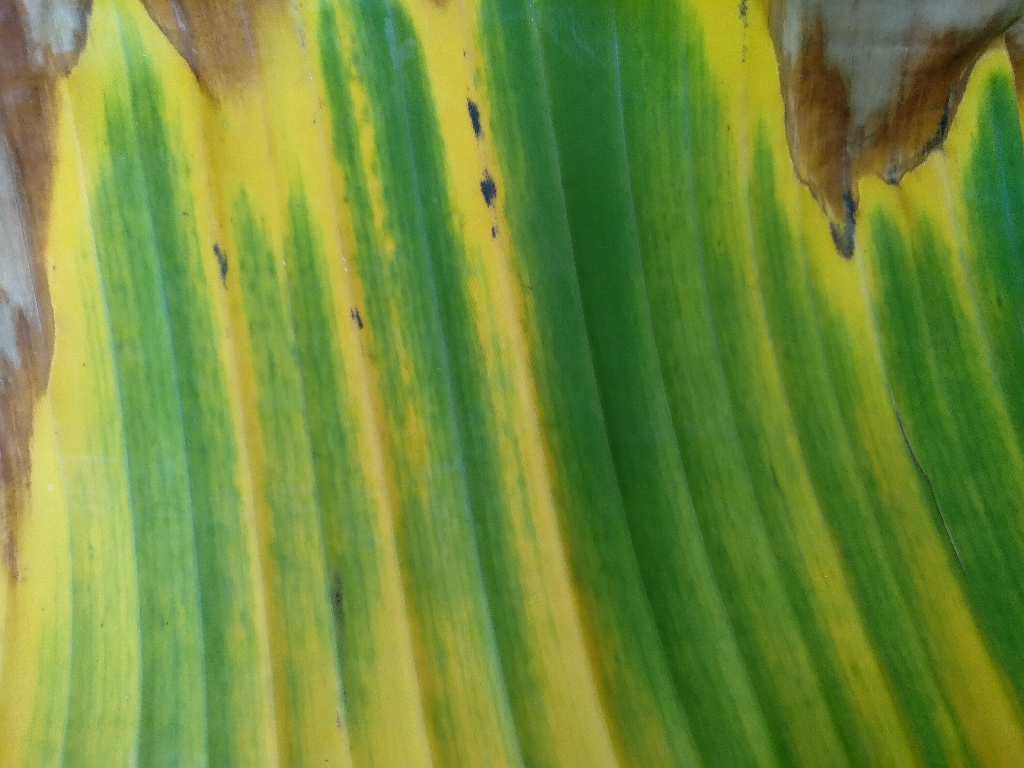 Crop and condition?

banana, fusarium wilt race 1
